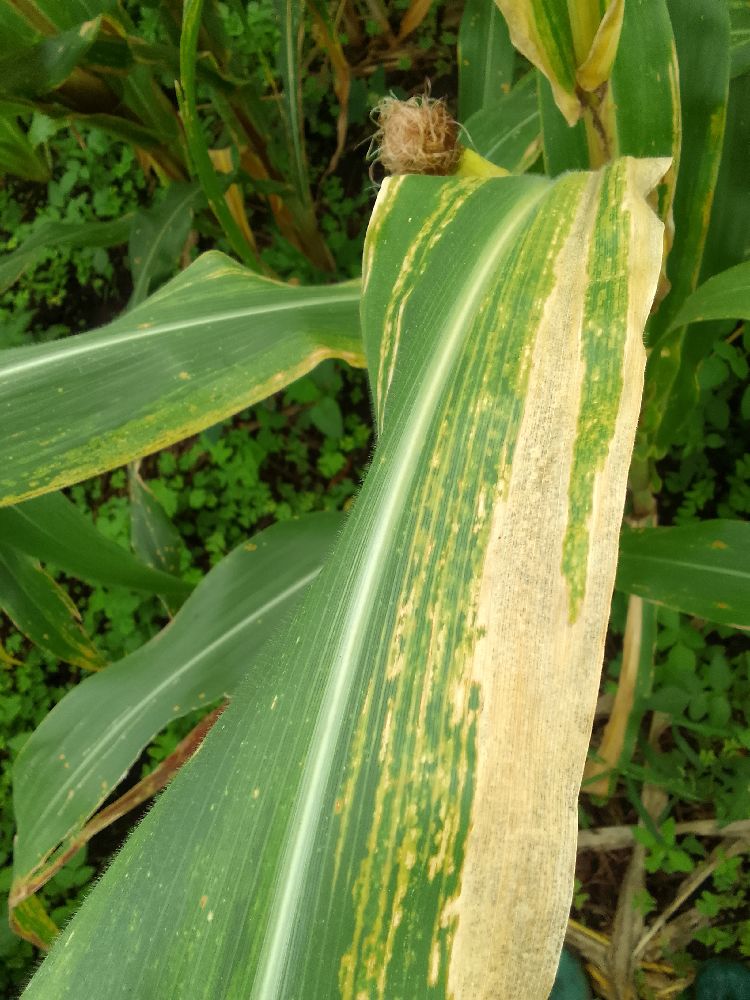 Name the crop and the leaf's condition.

maize, maize lethal necrosis
